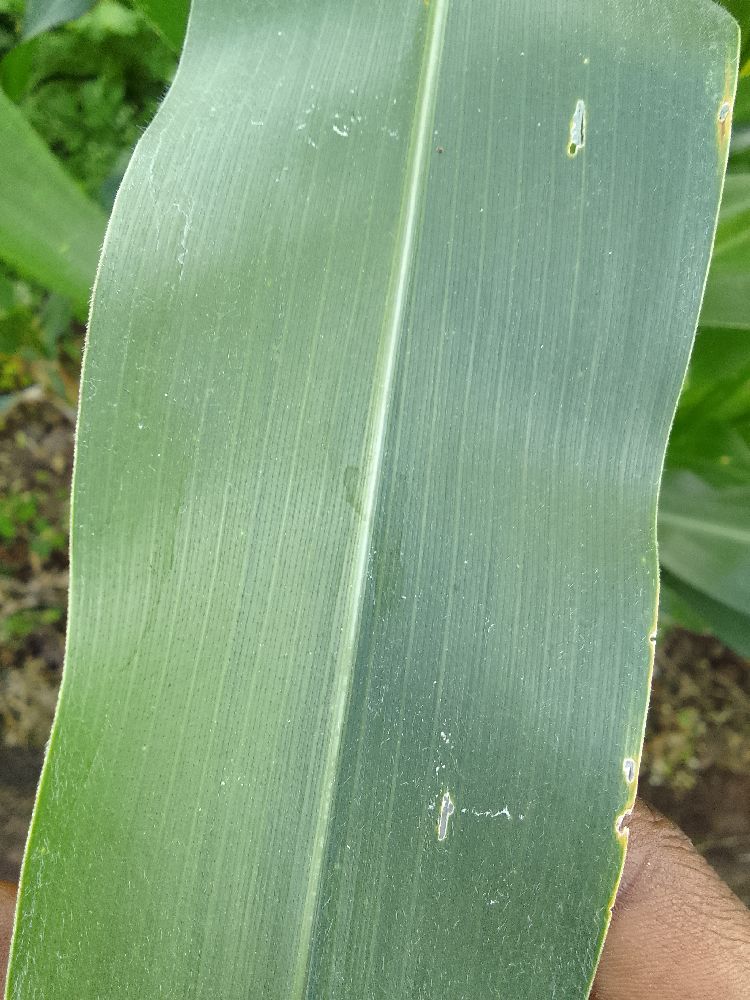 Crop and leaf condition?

maize, healthy
